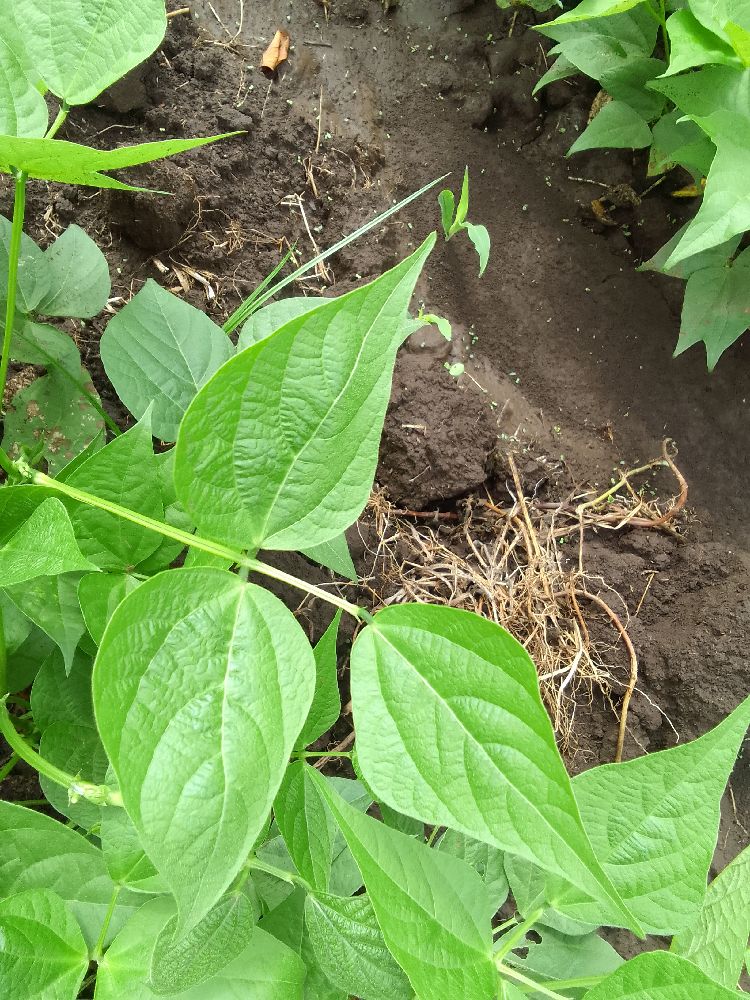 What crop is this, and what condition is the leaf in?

common bean, healthy
